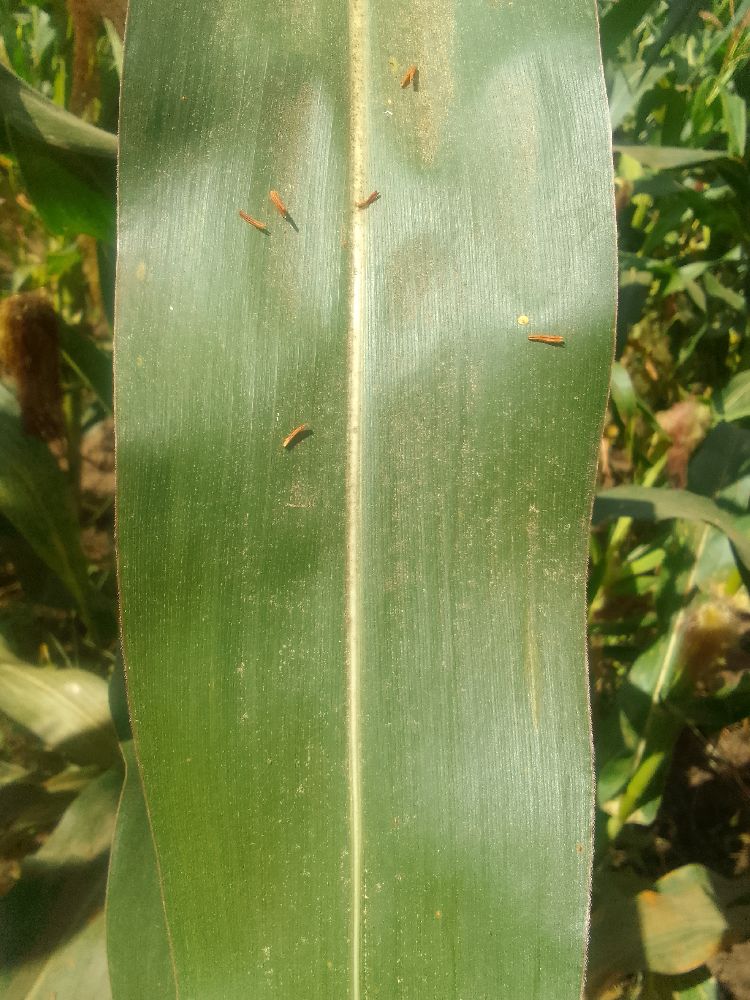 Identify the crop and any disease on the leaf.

maize, healthy
